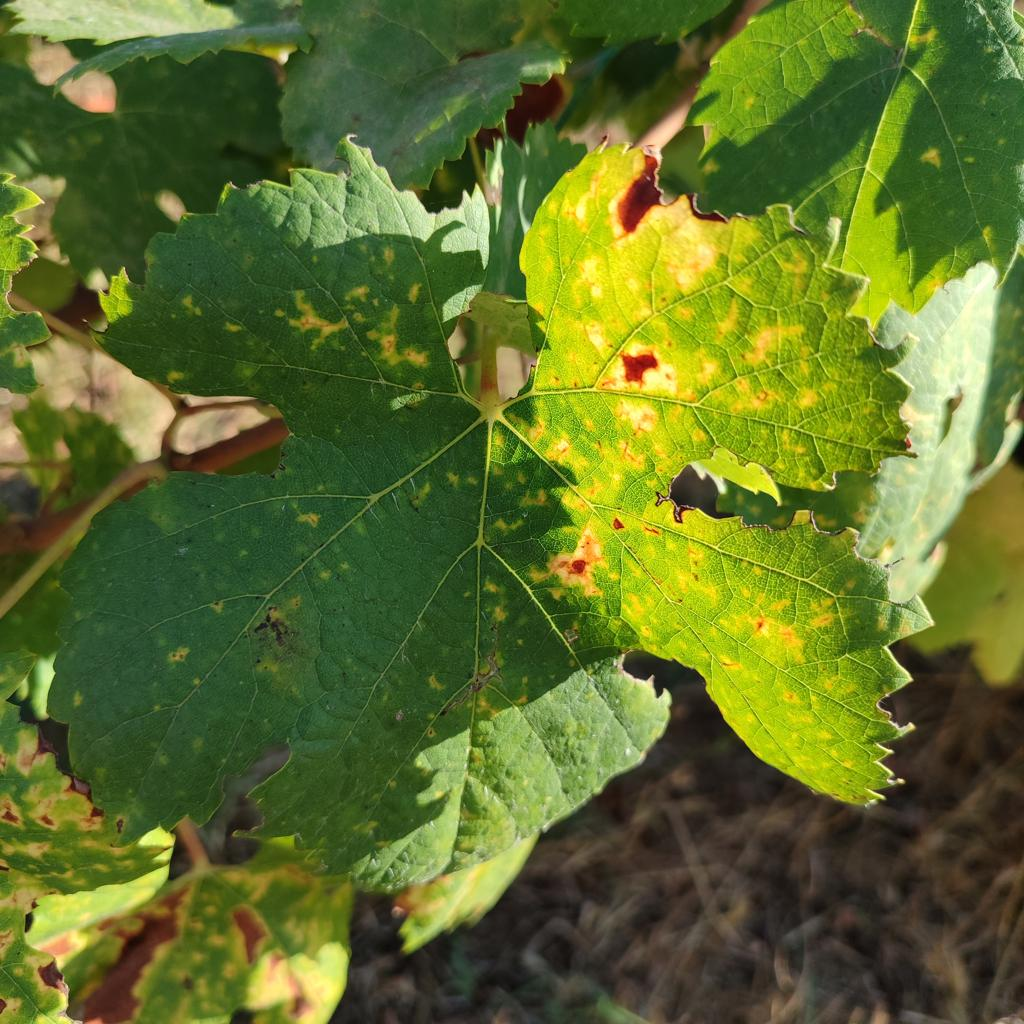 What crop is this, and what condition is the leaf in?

grapevine, esca complex
